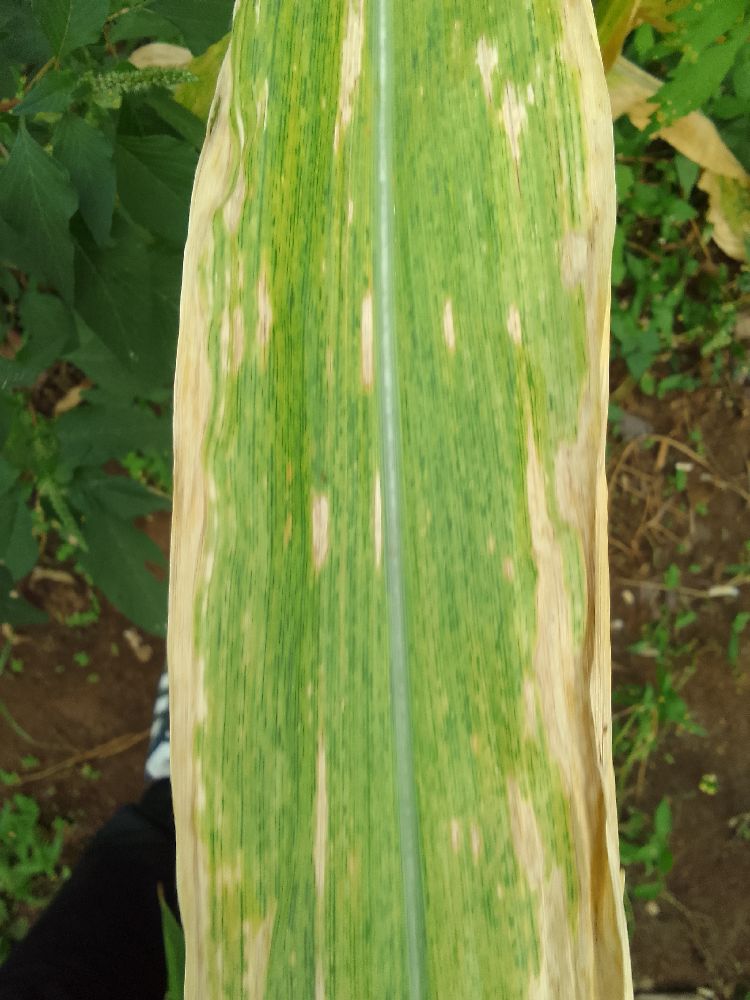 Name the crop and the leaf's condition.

maize, maize lethal necrosis
